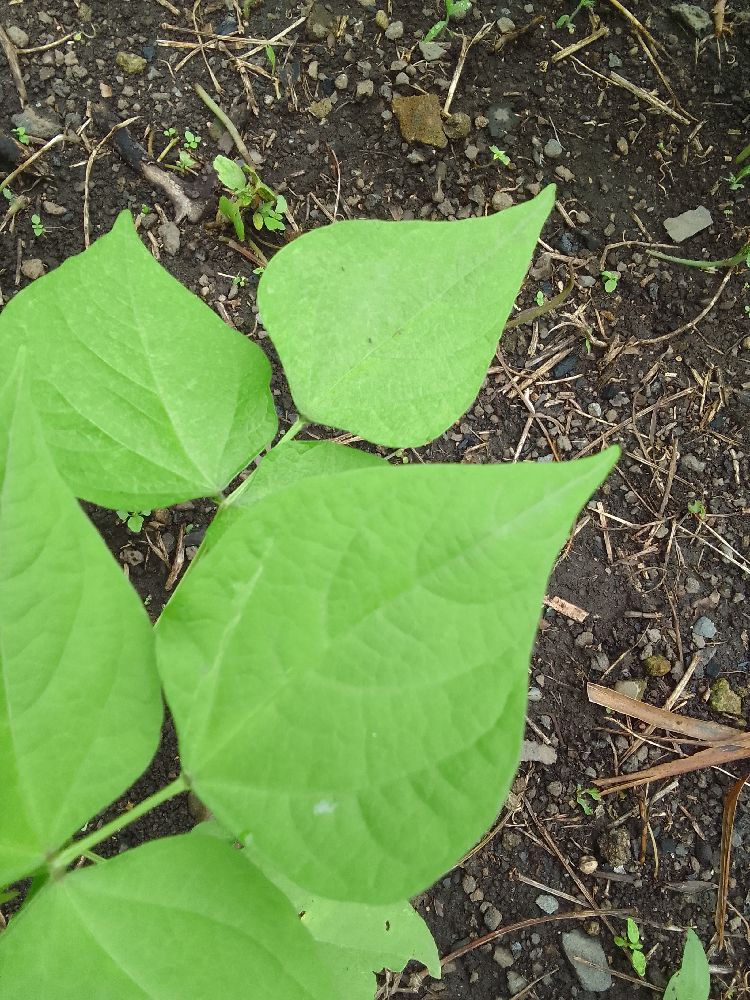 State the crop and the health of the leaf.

common bean, healthy
